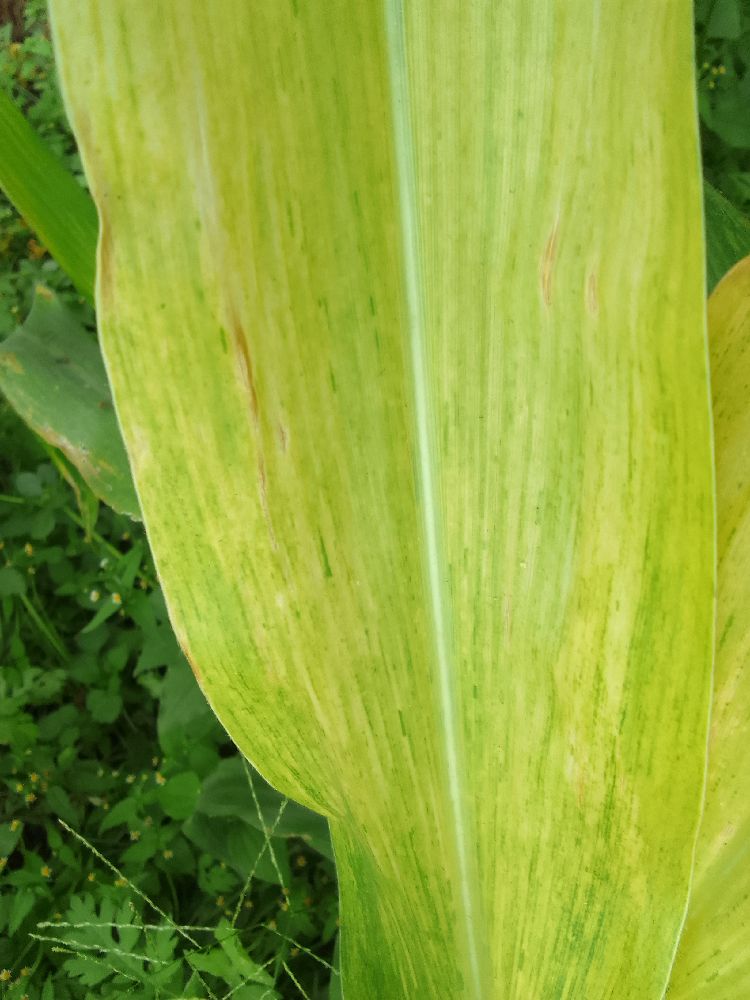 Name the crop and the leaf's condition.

maize, maize lethal necrosis
